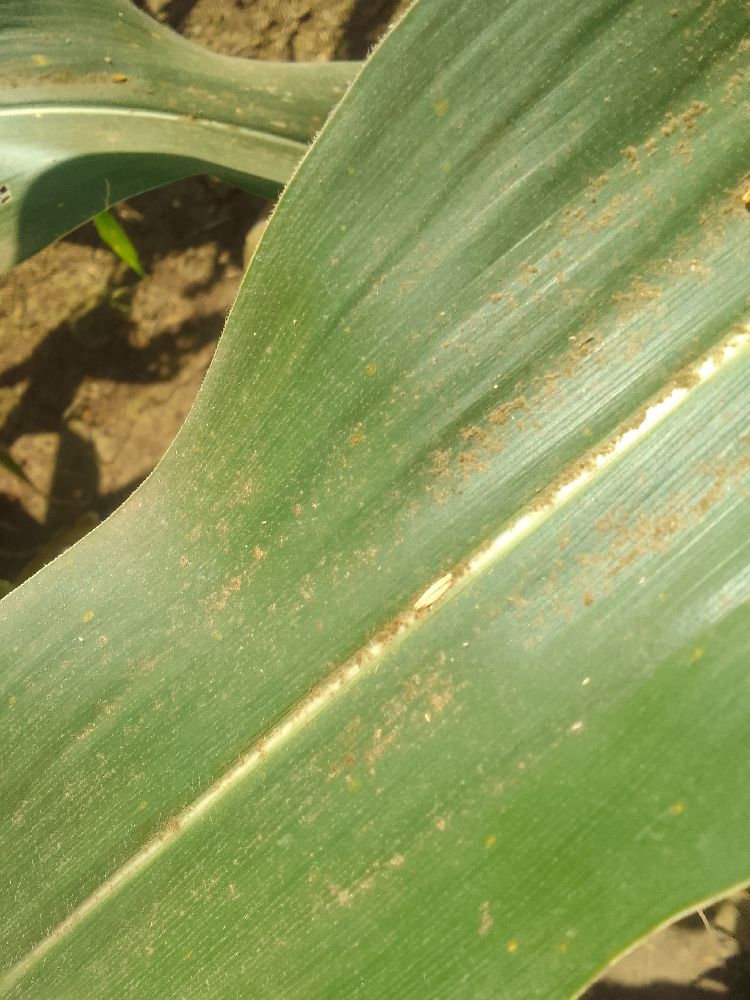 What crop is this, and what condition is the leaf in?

maize, healthy
